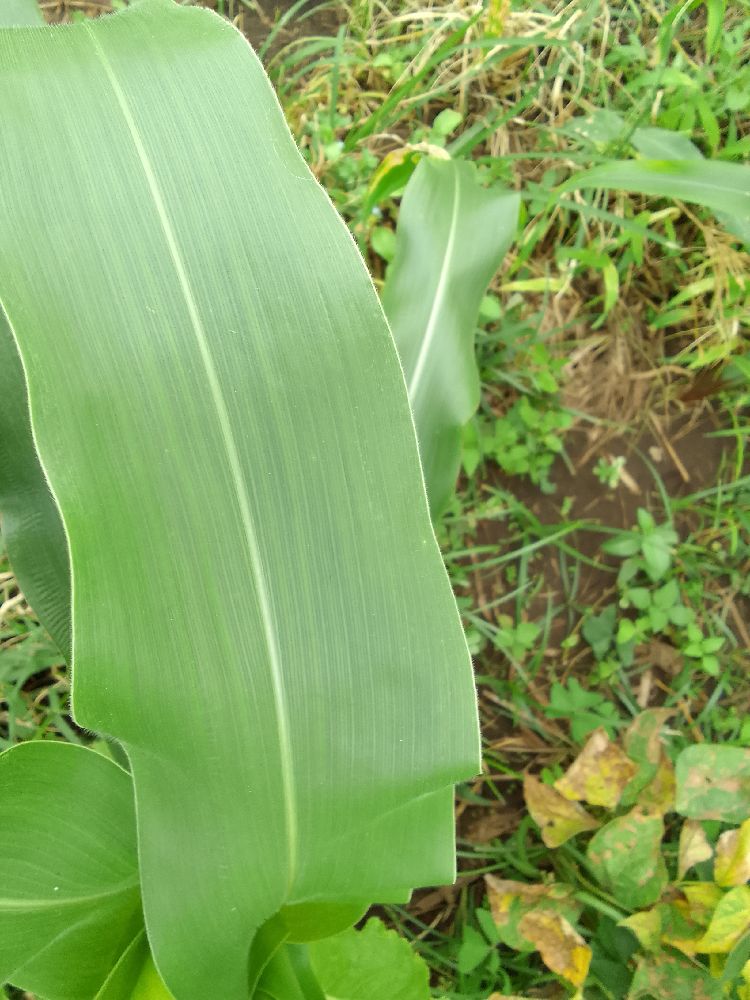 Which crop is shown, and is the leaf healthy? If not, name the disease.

maize, healthy
